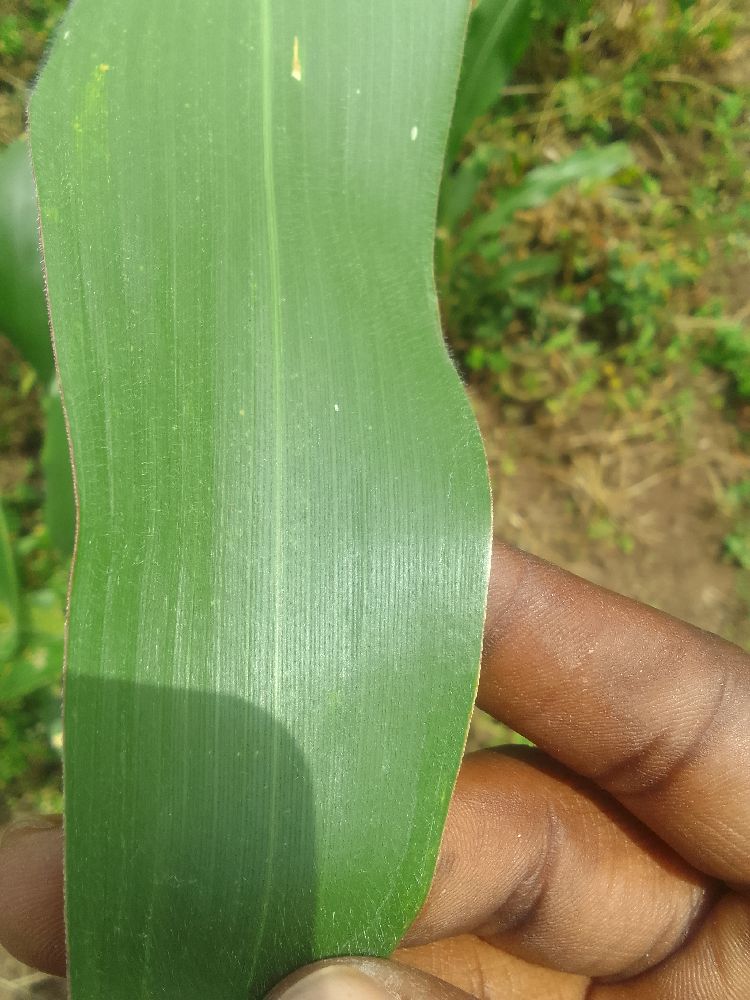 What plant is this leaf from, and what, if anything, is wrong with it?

maize, healthy
